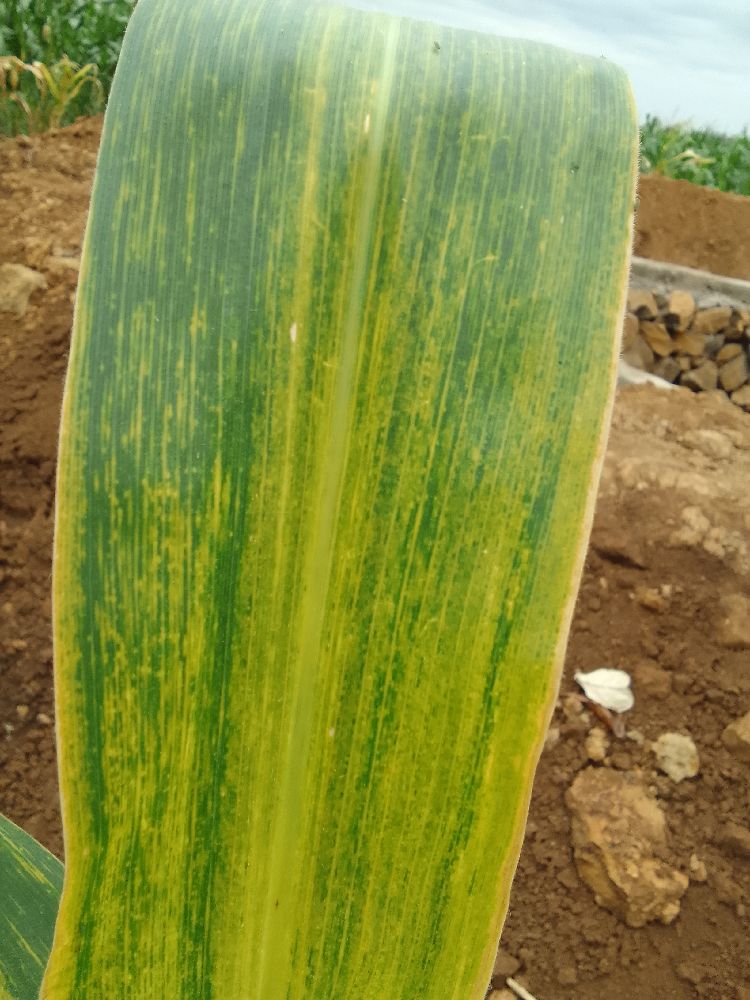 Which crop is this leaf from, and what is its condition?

maize, maize lethal necrosis
